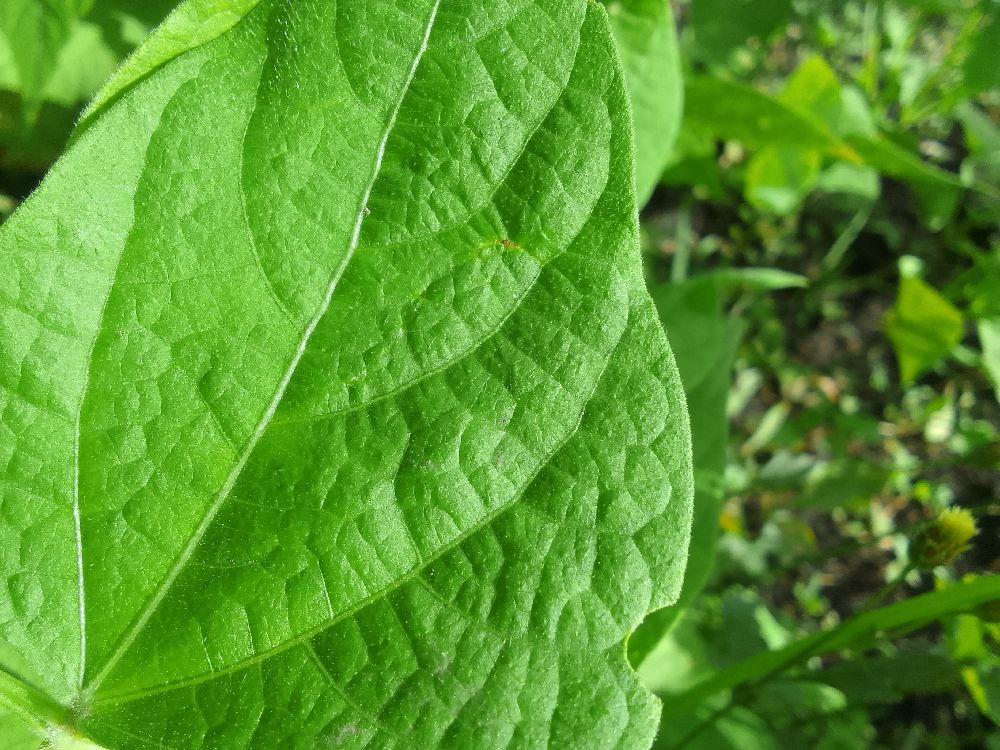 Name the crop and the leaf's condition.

common bean, healthy
